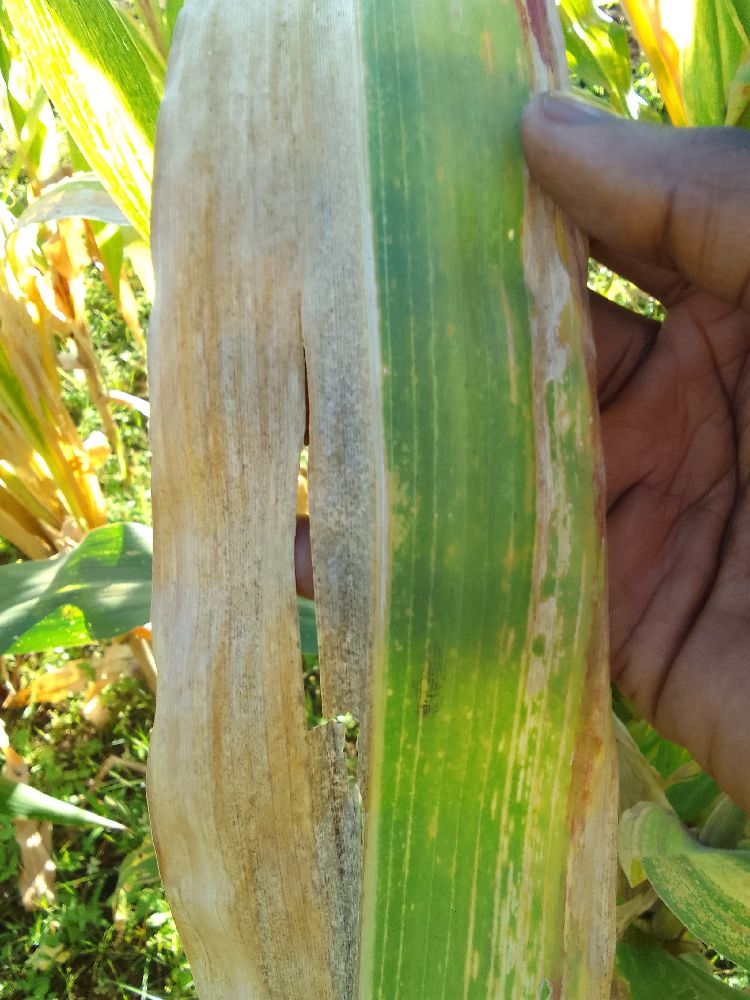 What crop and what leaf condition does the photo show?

maize, maize lethal necrosis
